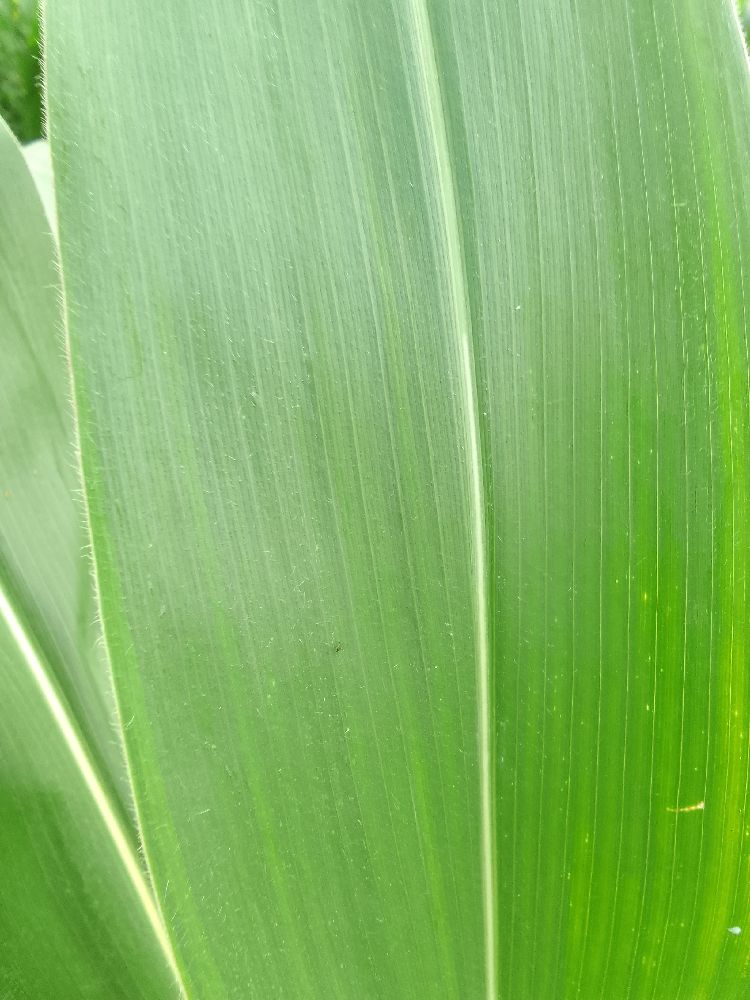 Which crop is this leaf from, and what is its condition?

maize, healthy
